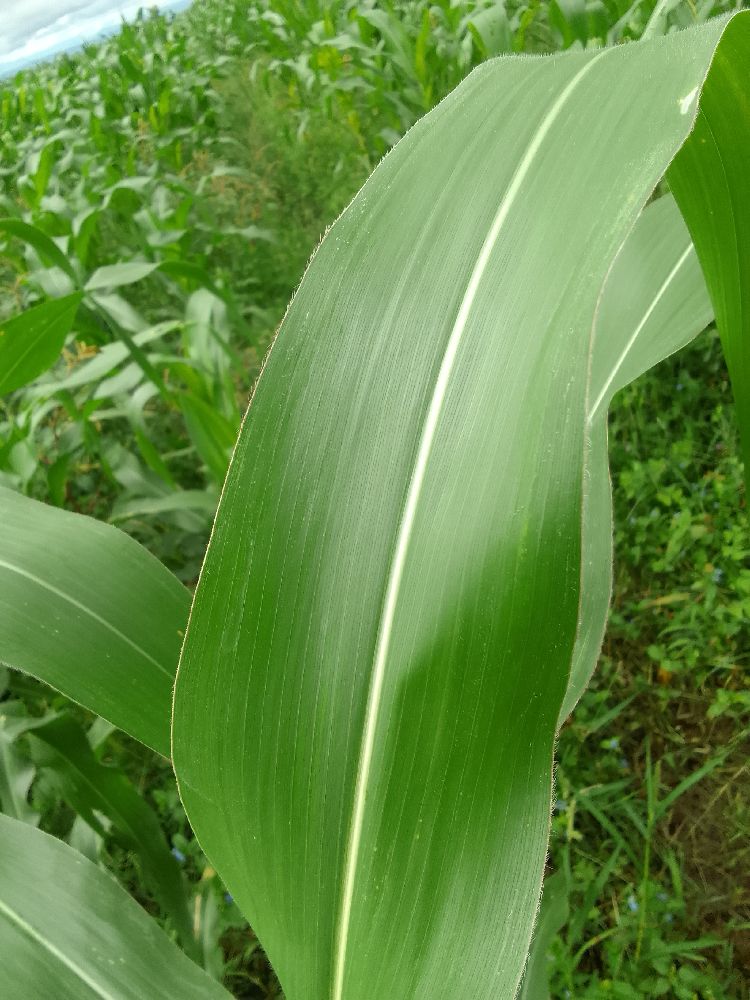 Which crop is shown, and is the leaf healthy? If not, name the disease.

maize, healthy
